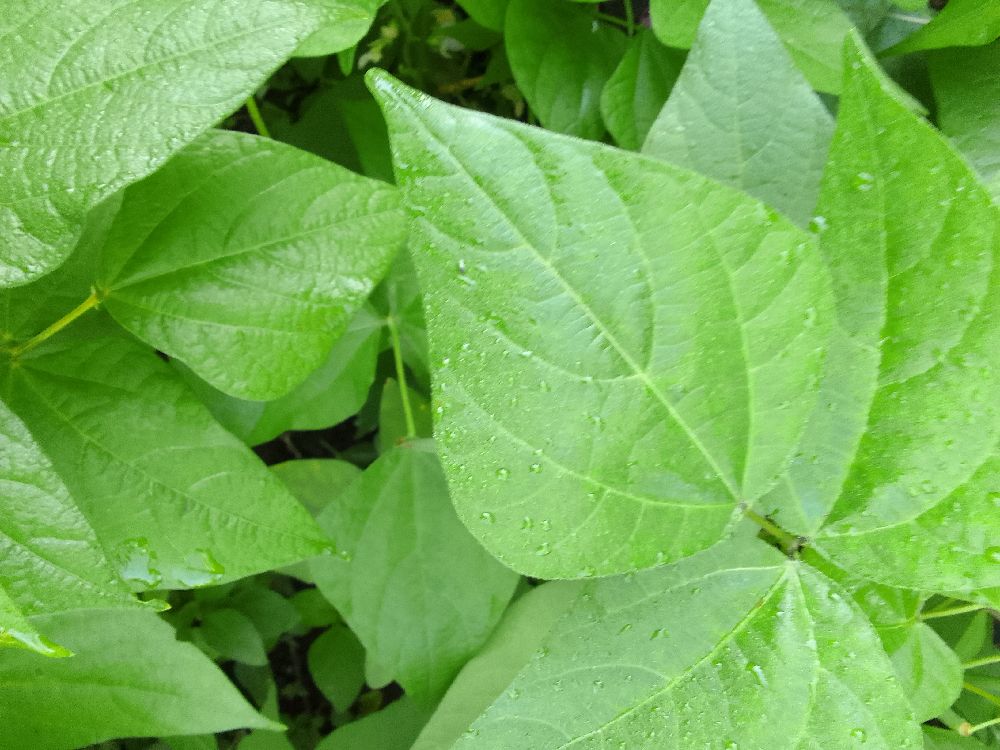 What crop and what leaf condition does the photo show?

common bean, healthy
